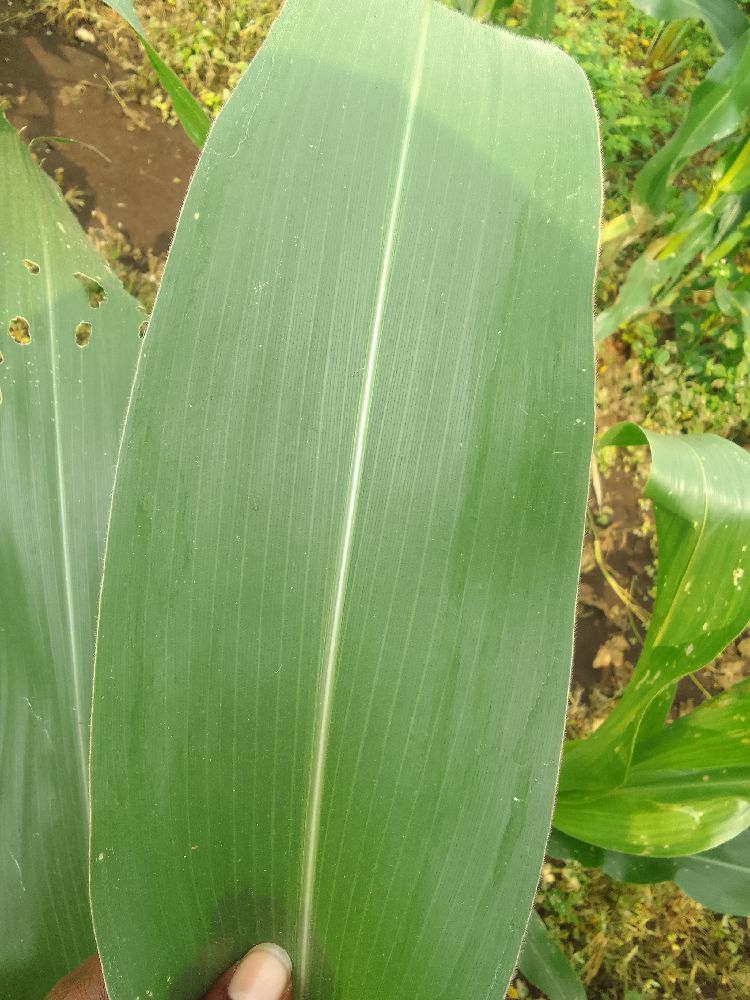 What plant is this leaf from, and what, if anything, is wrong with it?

maize, healthy
